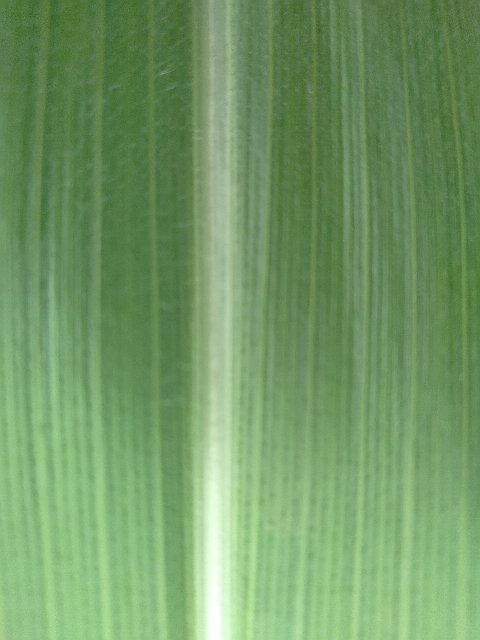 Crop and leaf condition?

maize, healthy
